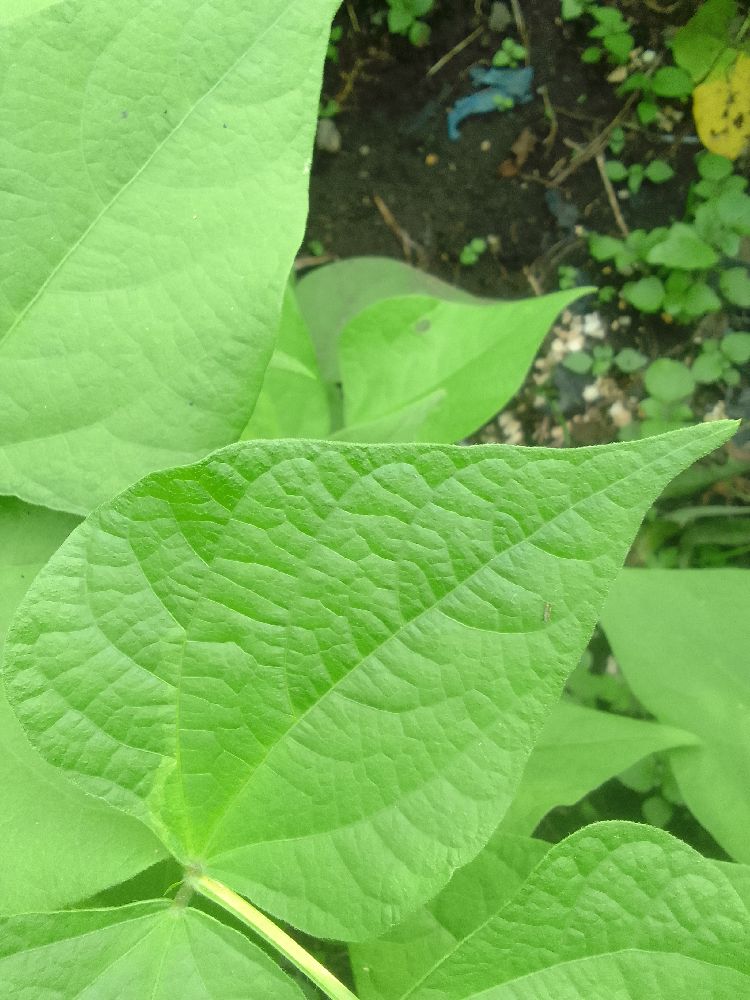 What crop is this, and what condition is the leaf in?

common bean, healthy
